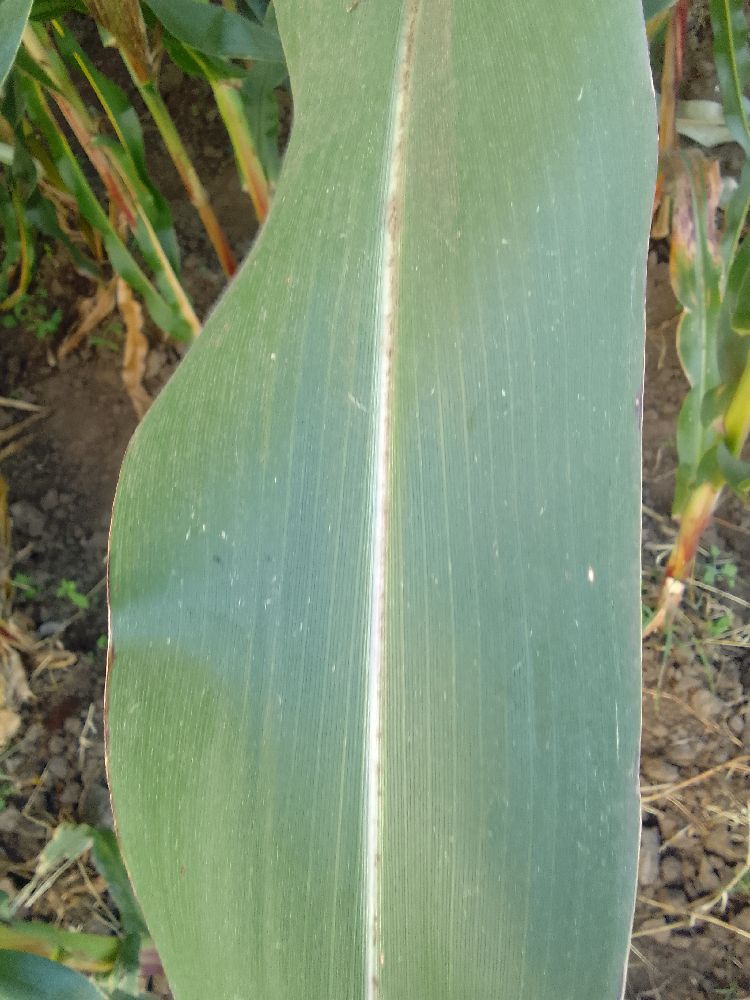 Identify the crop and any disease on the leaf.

maize, healthy
